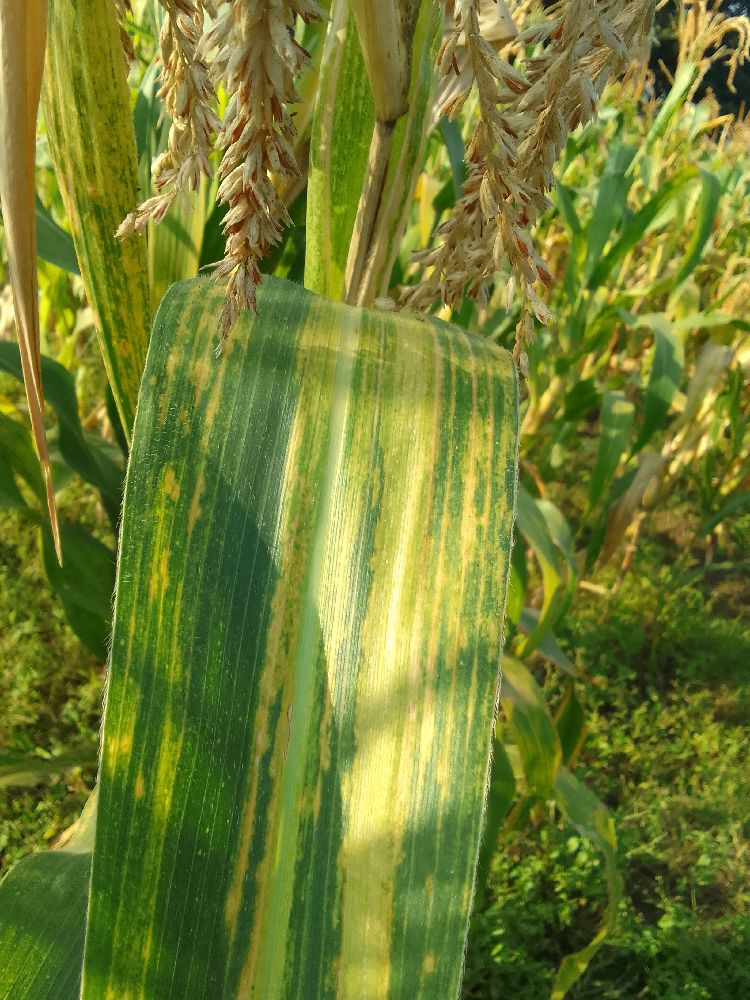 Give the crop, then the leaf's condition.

maize, maize lethal necrosis
